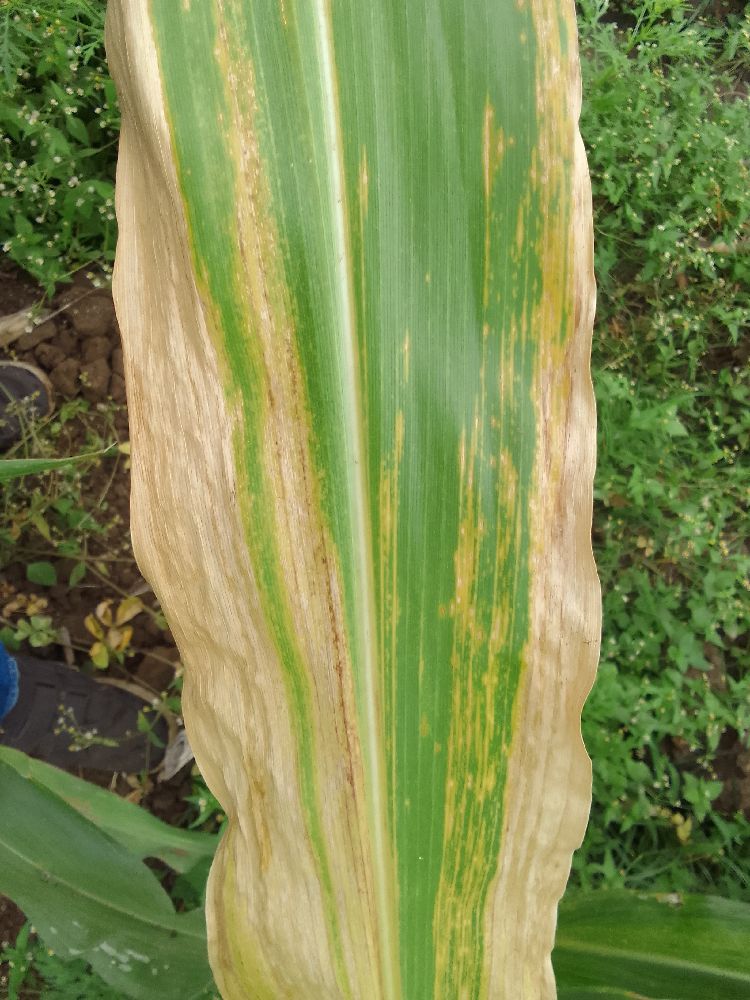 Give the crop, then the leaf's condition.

maize, maize lethal necrosis
